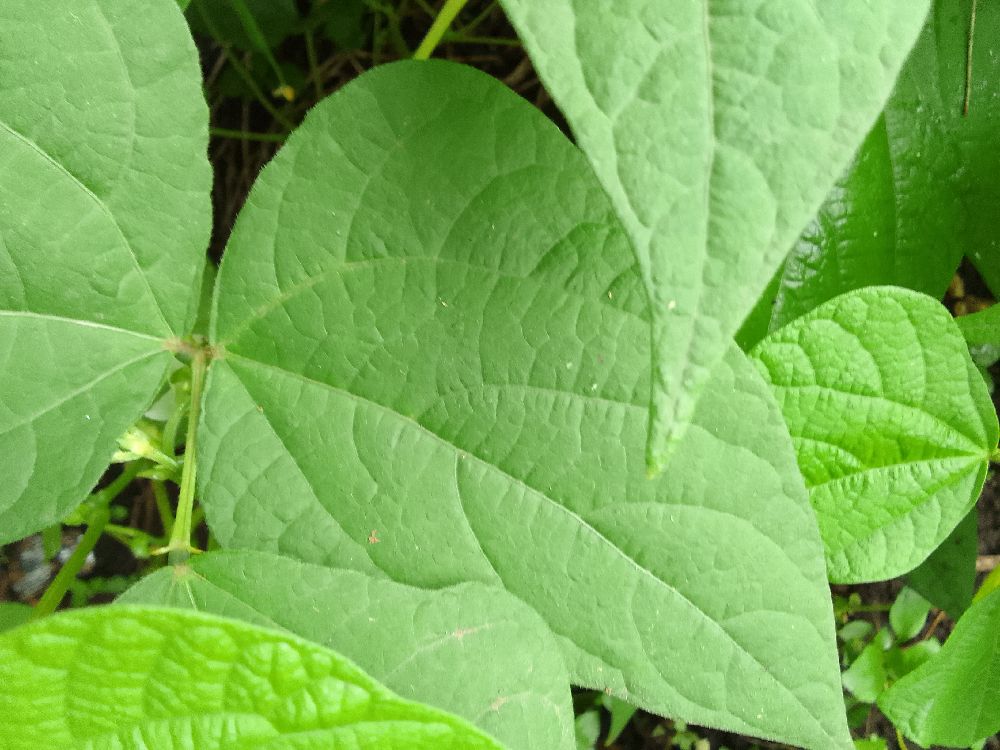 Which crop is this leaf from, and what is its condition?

common bean, healthy
